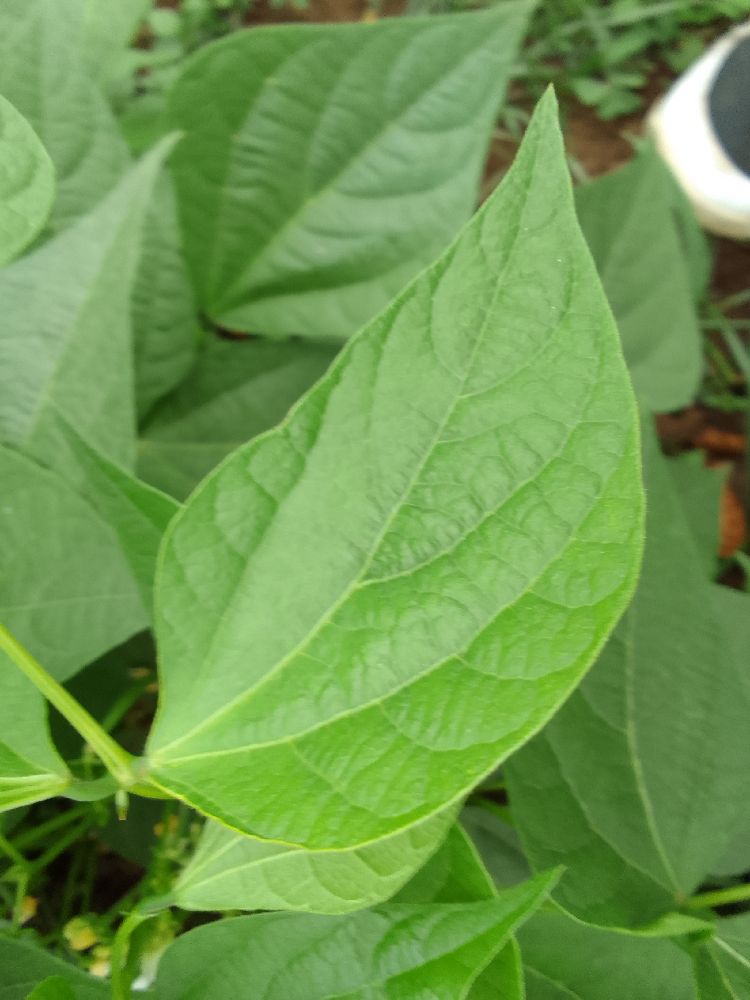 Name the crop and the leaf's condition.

common bean, healthy
